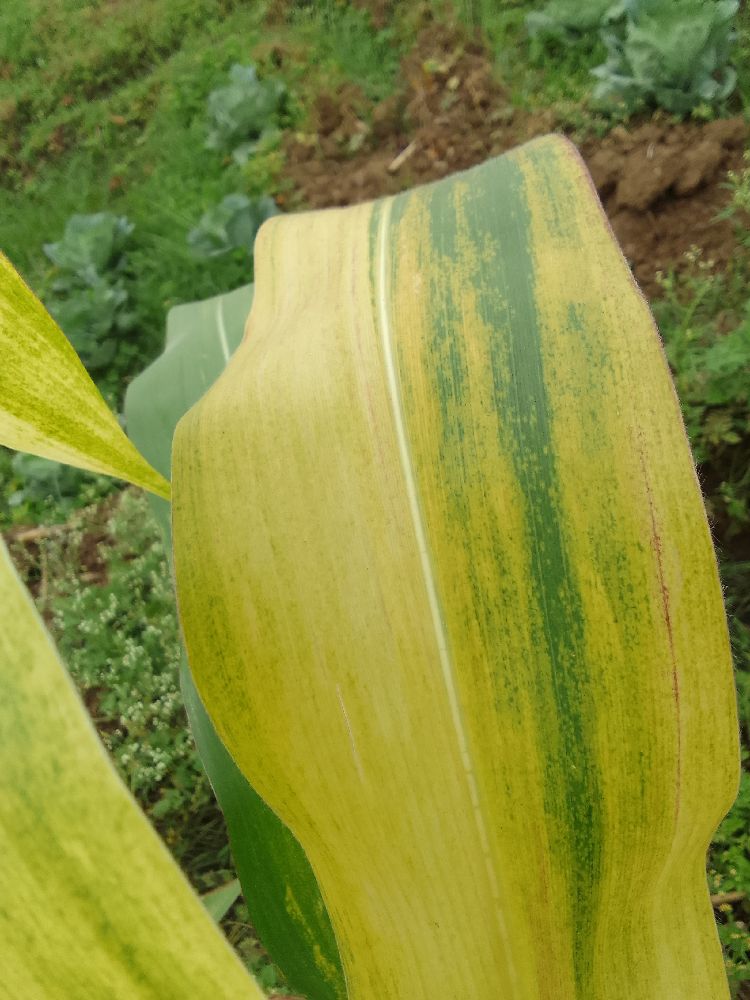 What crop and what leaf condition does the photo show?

maize, maize lethal necrosis
